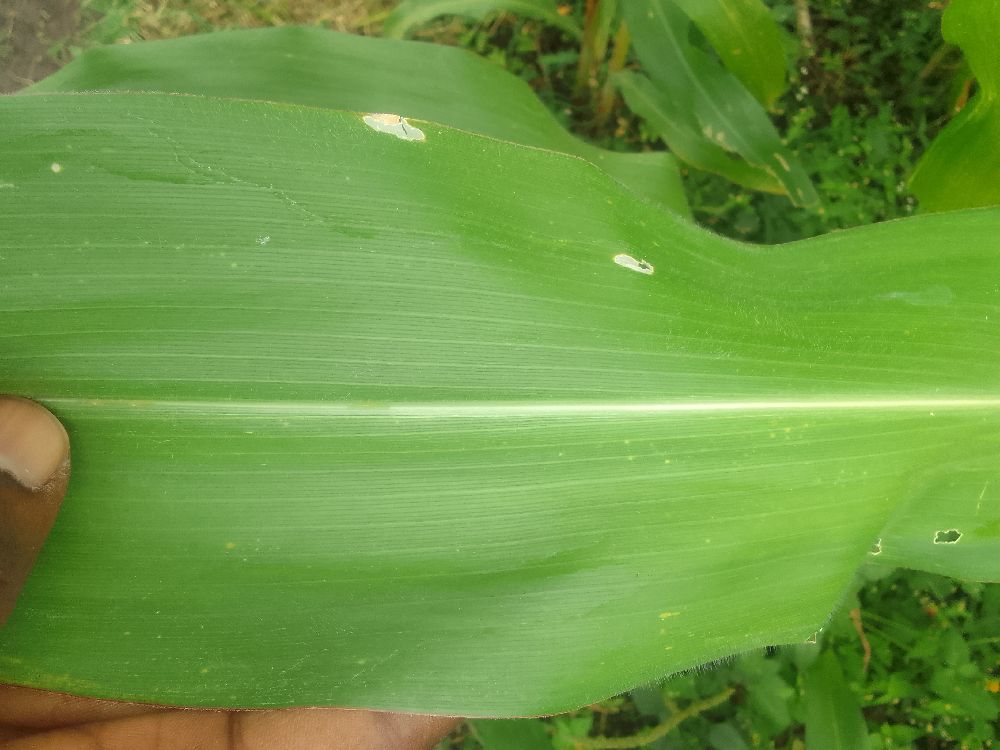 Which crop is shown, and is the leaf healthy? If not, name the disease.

maize, healthy
